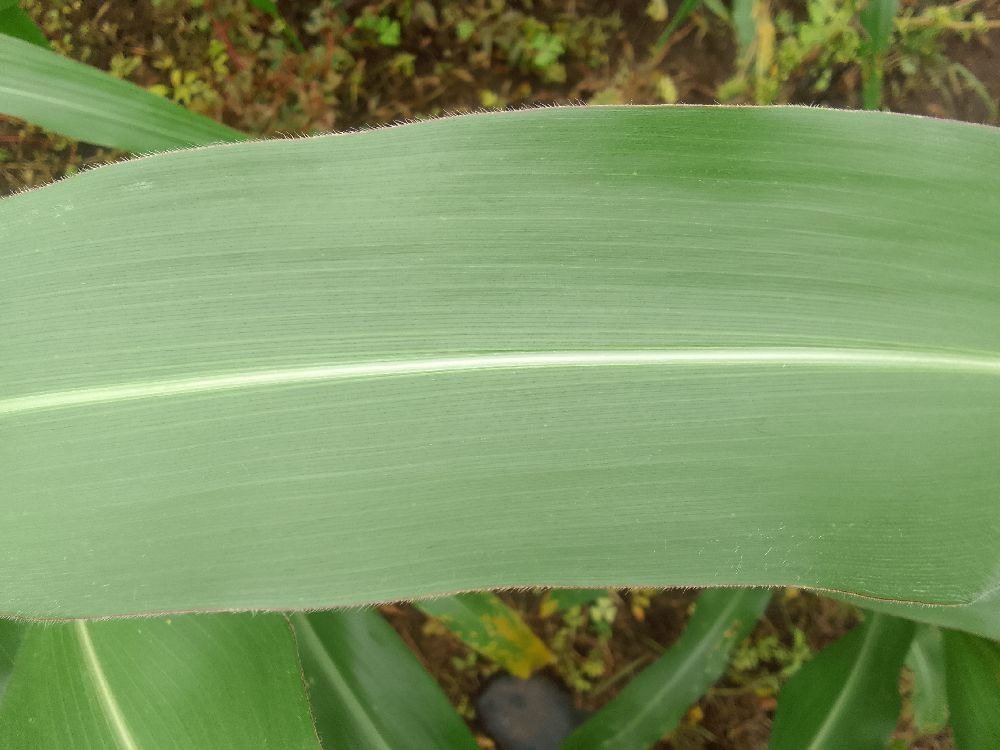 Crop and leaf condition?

maize, healthy
